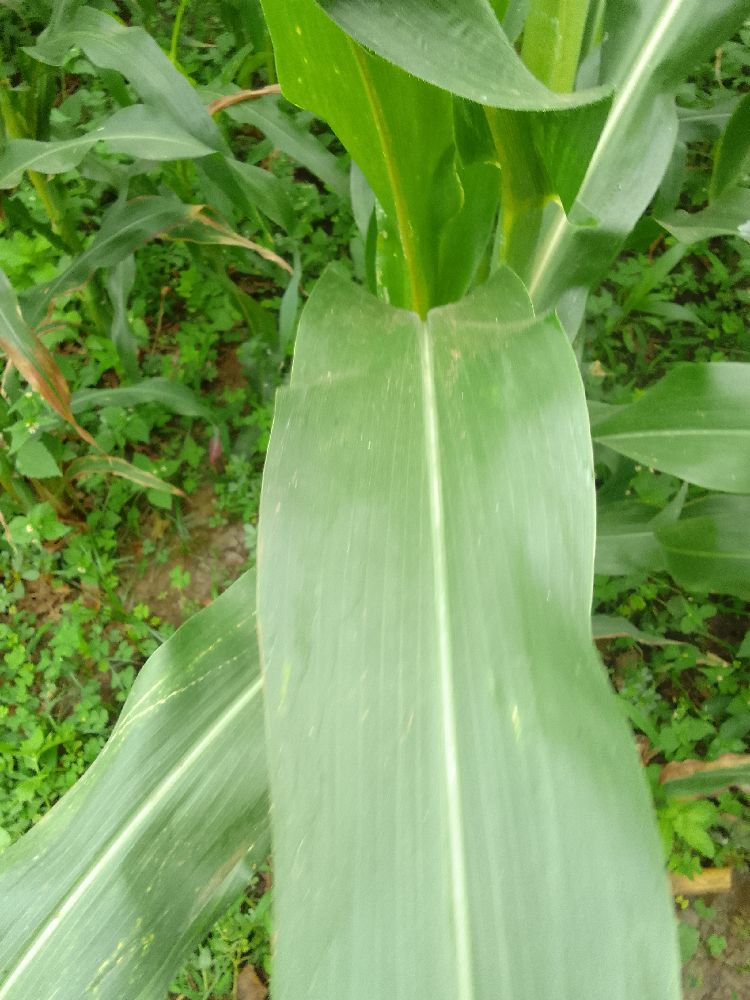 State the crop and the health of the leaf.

maize, healthy
